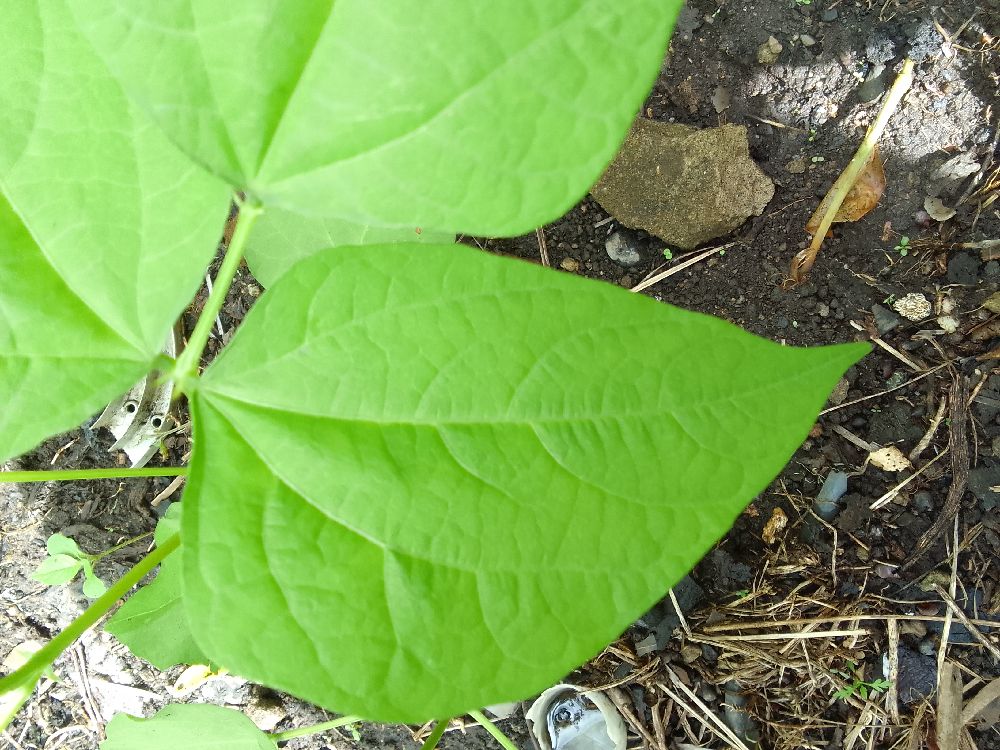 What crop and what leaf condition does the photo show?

common bean, healthy
